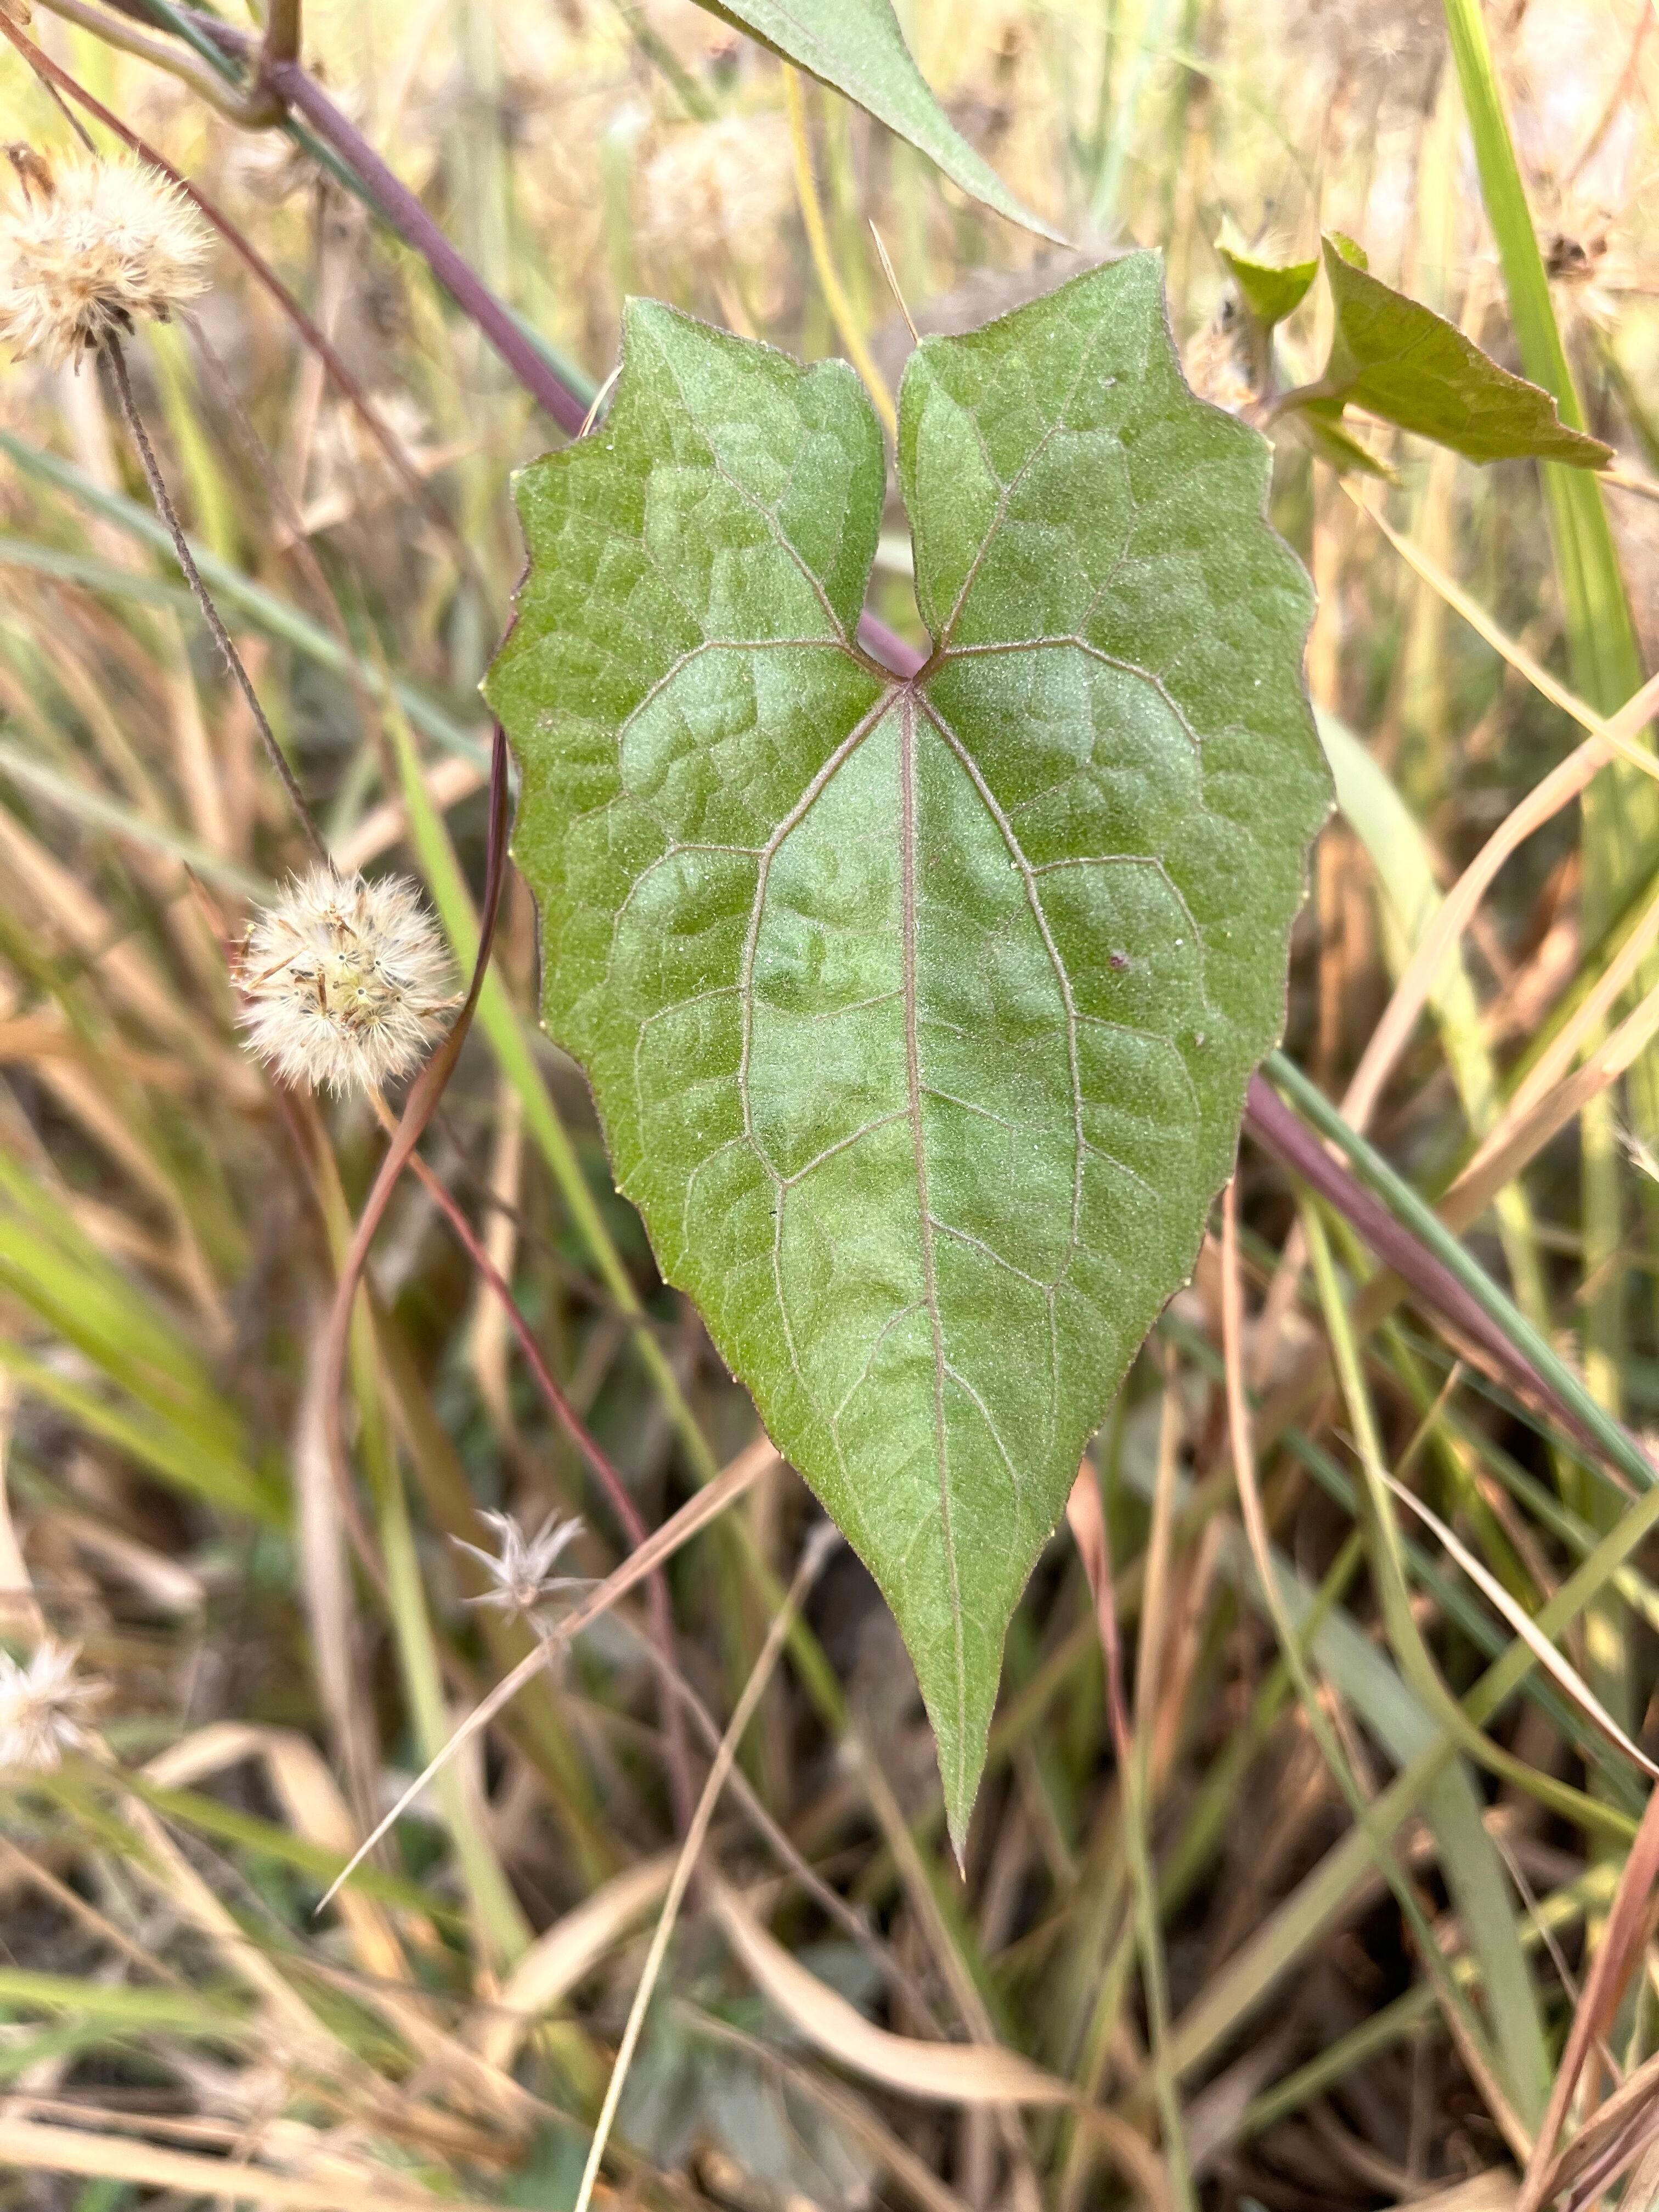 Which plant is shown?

bitter vine
